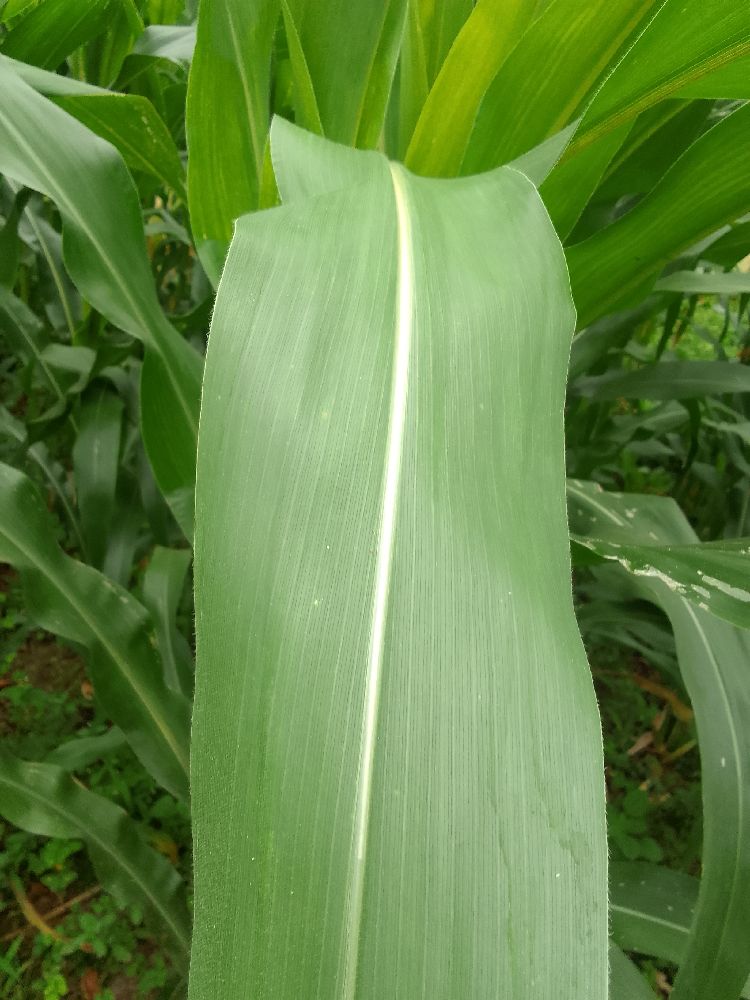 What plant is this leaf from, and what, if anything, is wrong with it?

maize, healthy
